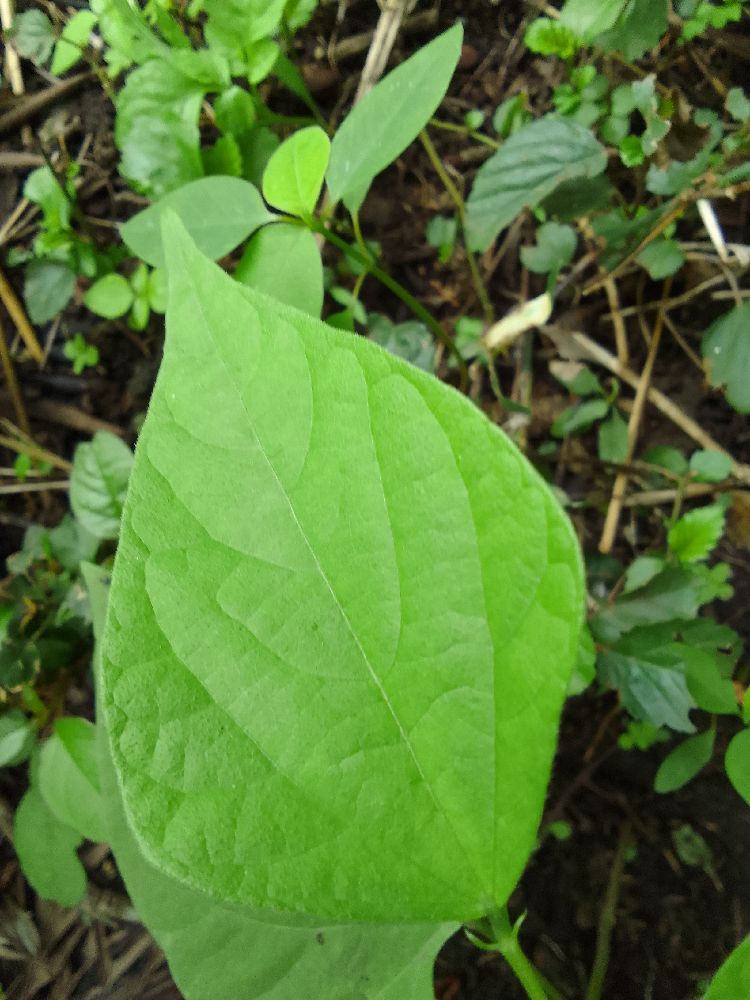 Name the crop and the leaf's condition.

common bean, healthy
